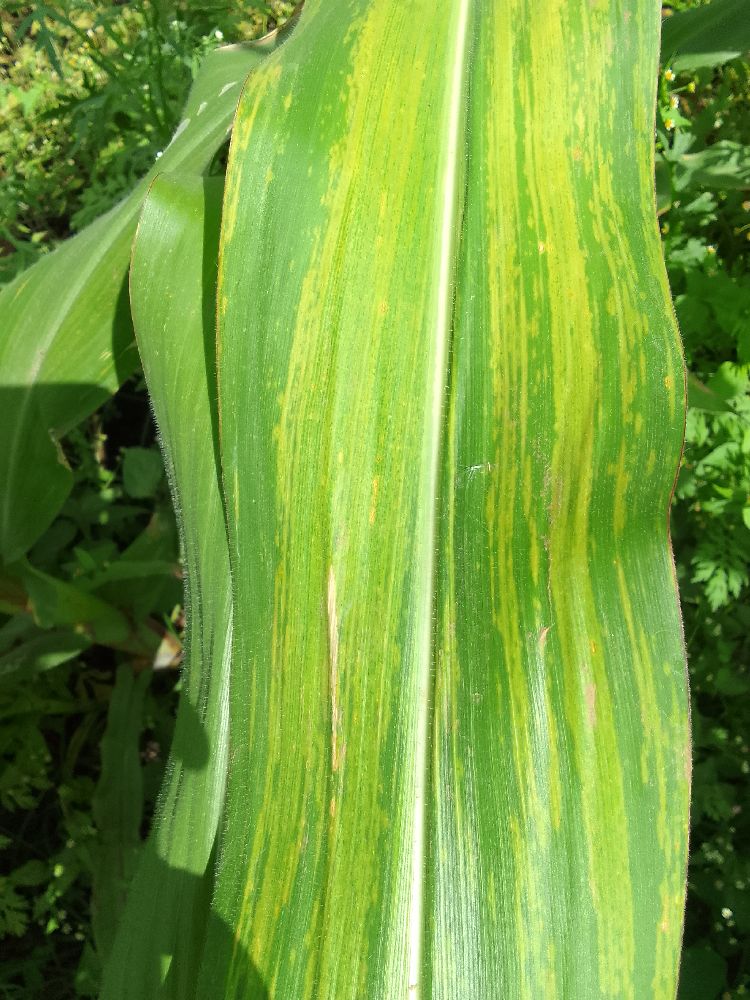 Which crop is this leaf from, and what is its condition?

maize, maize lethal necrosis
